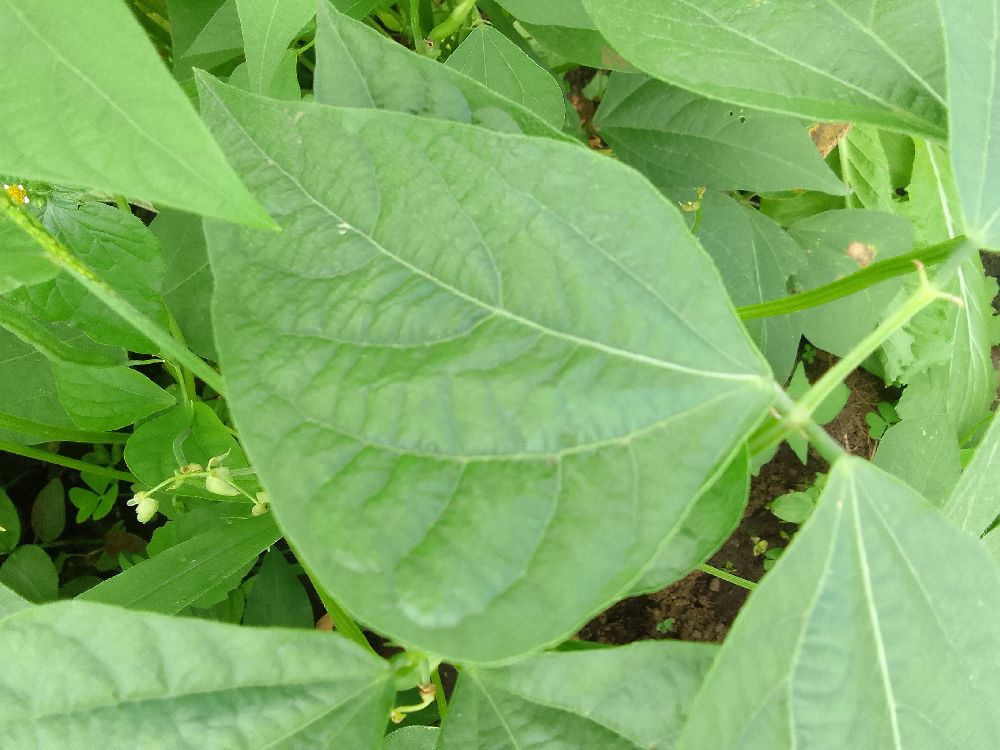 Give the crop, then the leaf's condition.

maize, healthy
